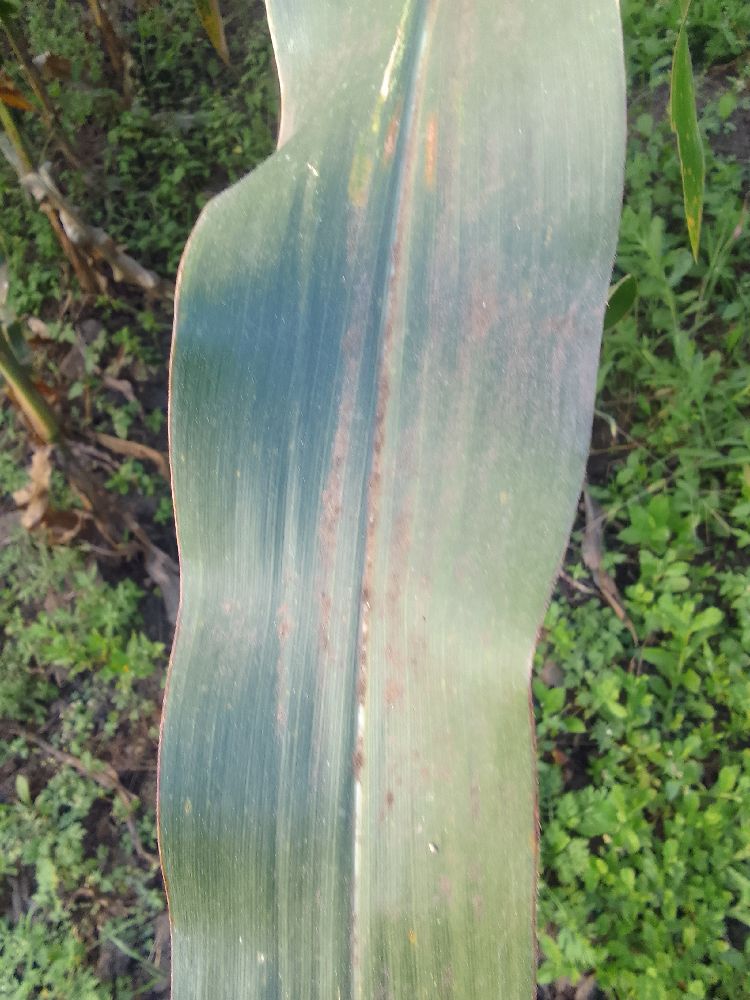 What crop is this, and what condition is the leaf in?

maize, healthy
